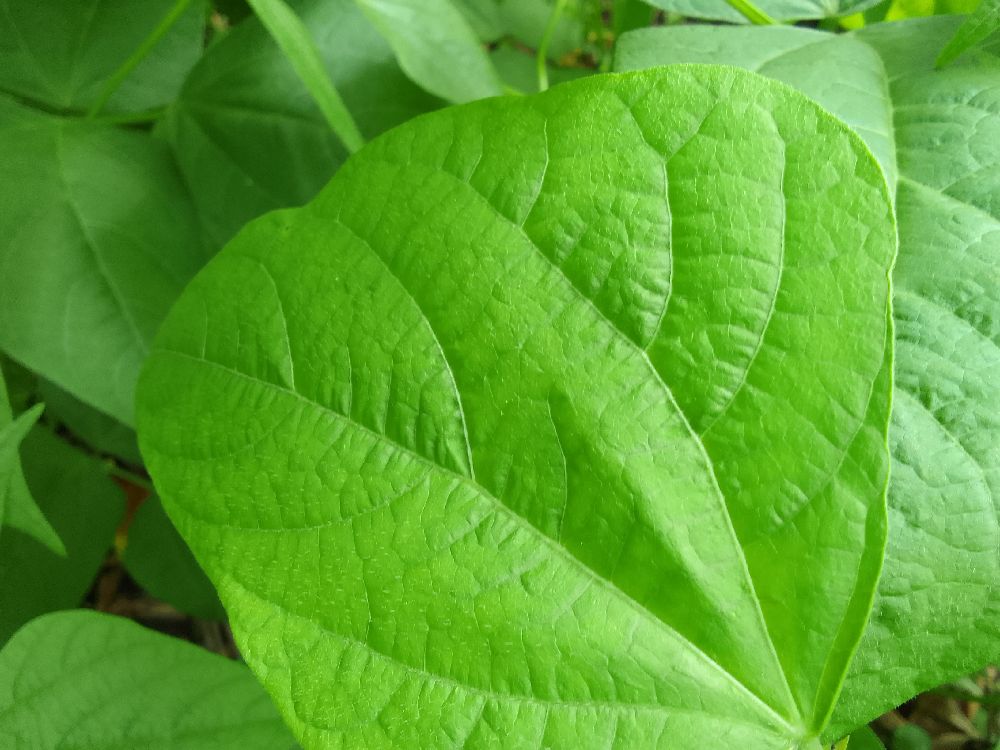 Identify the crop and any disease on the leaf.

common bean, healthy
